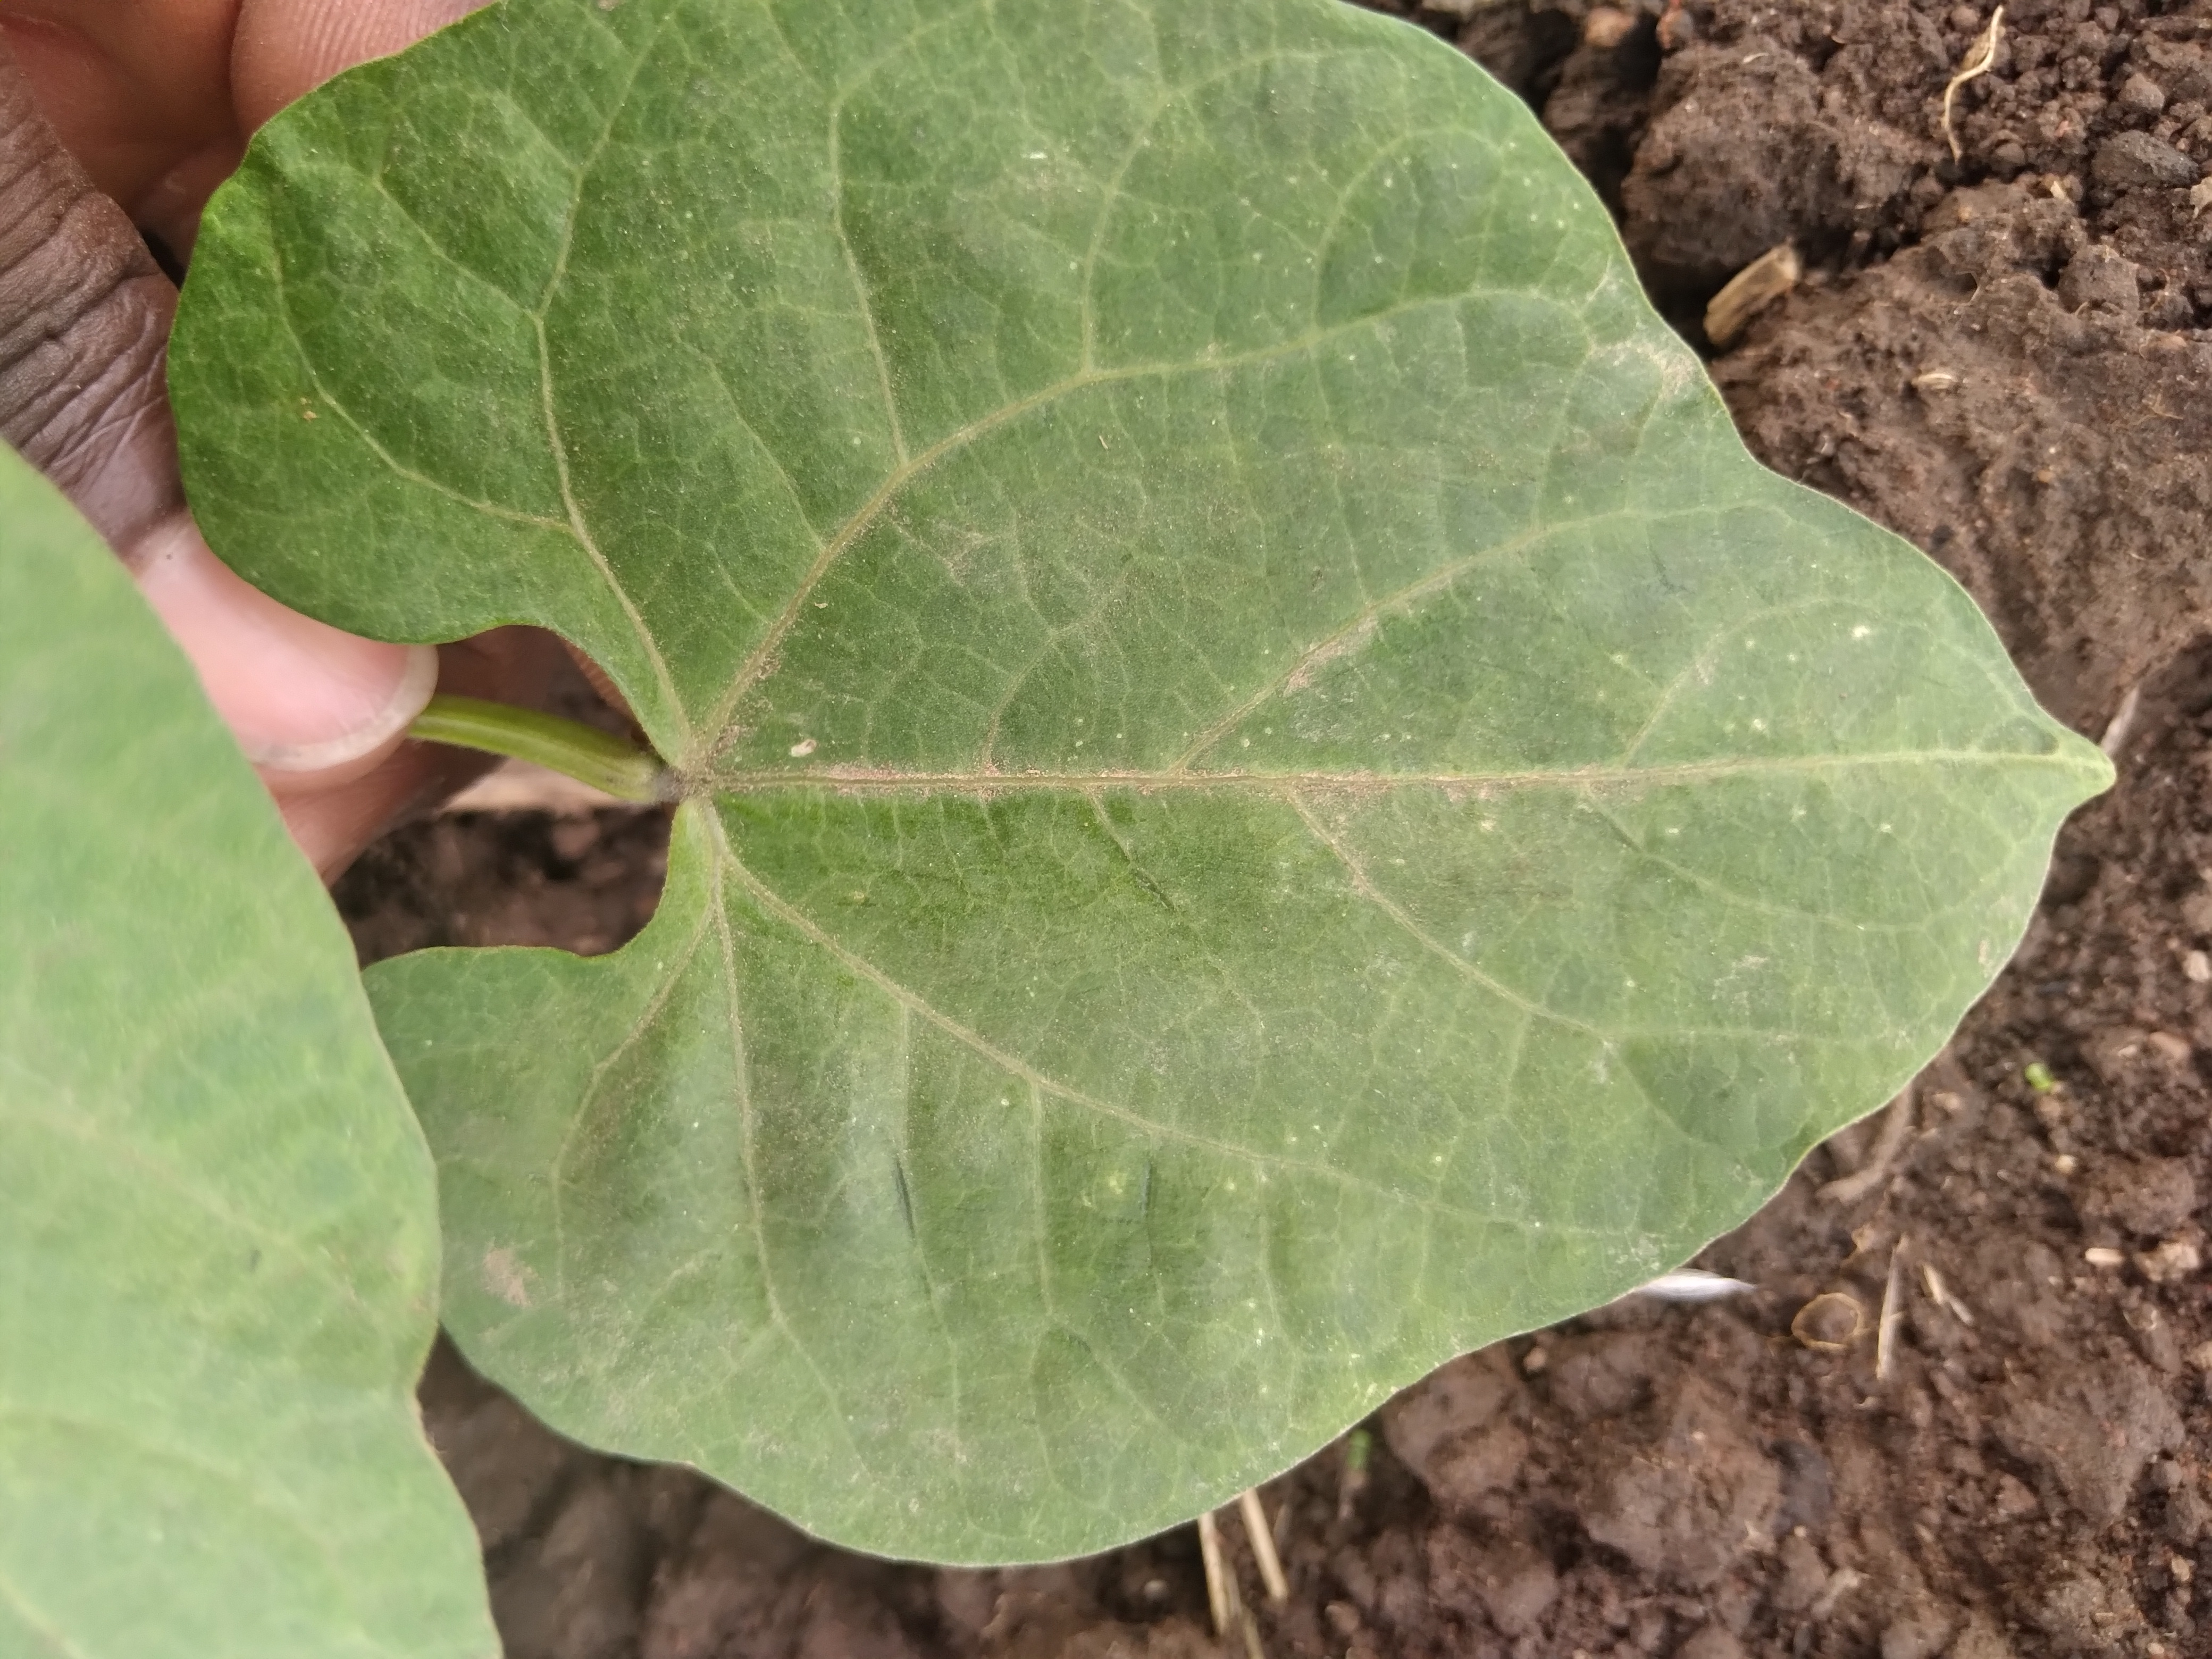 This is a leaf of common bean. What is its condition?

healthy
